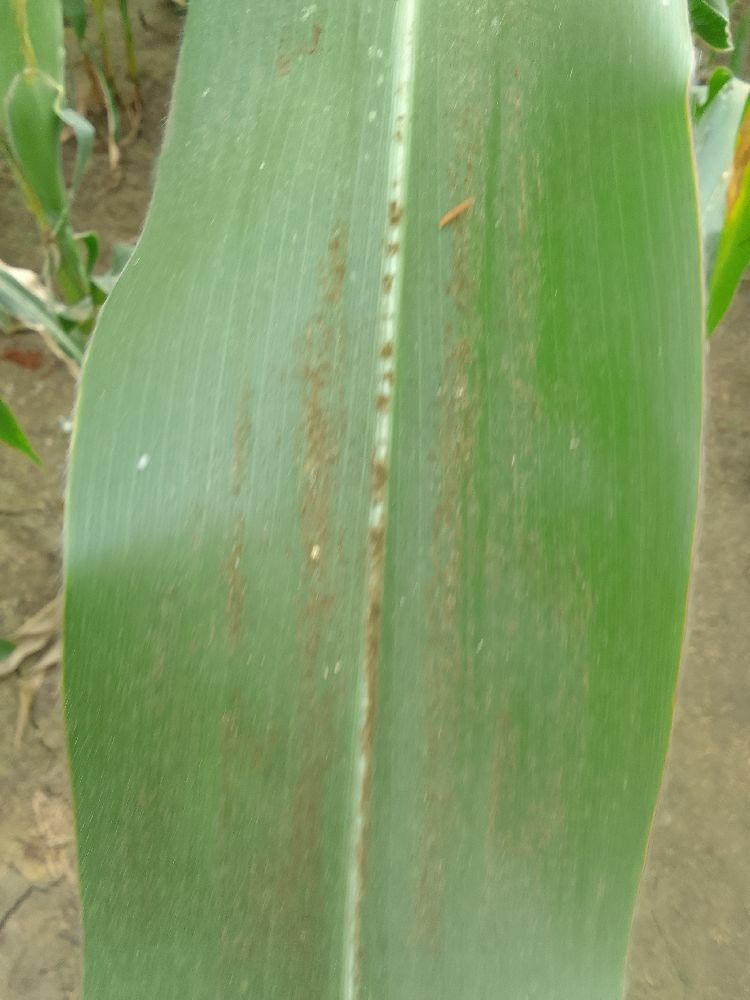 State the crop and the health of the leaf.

maize, healthy
